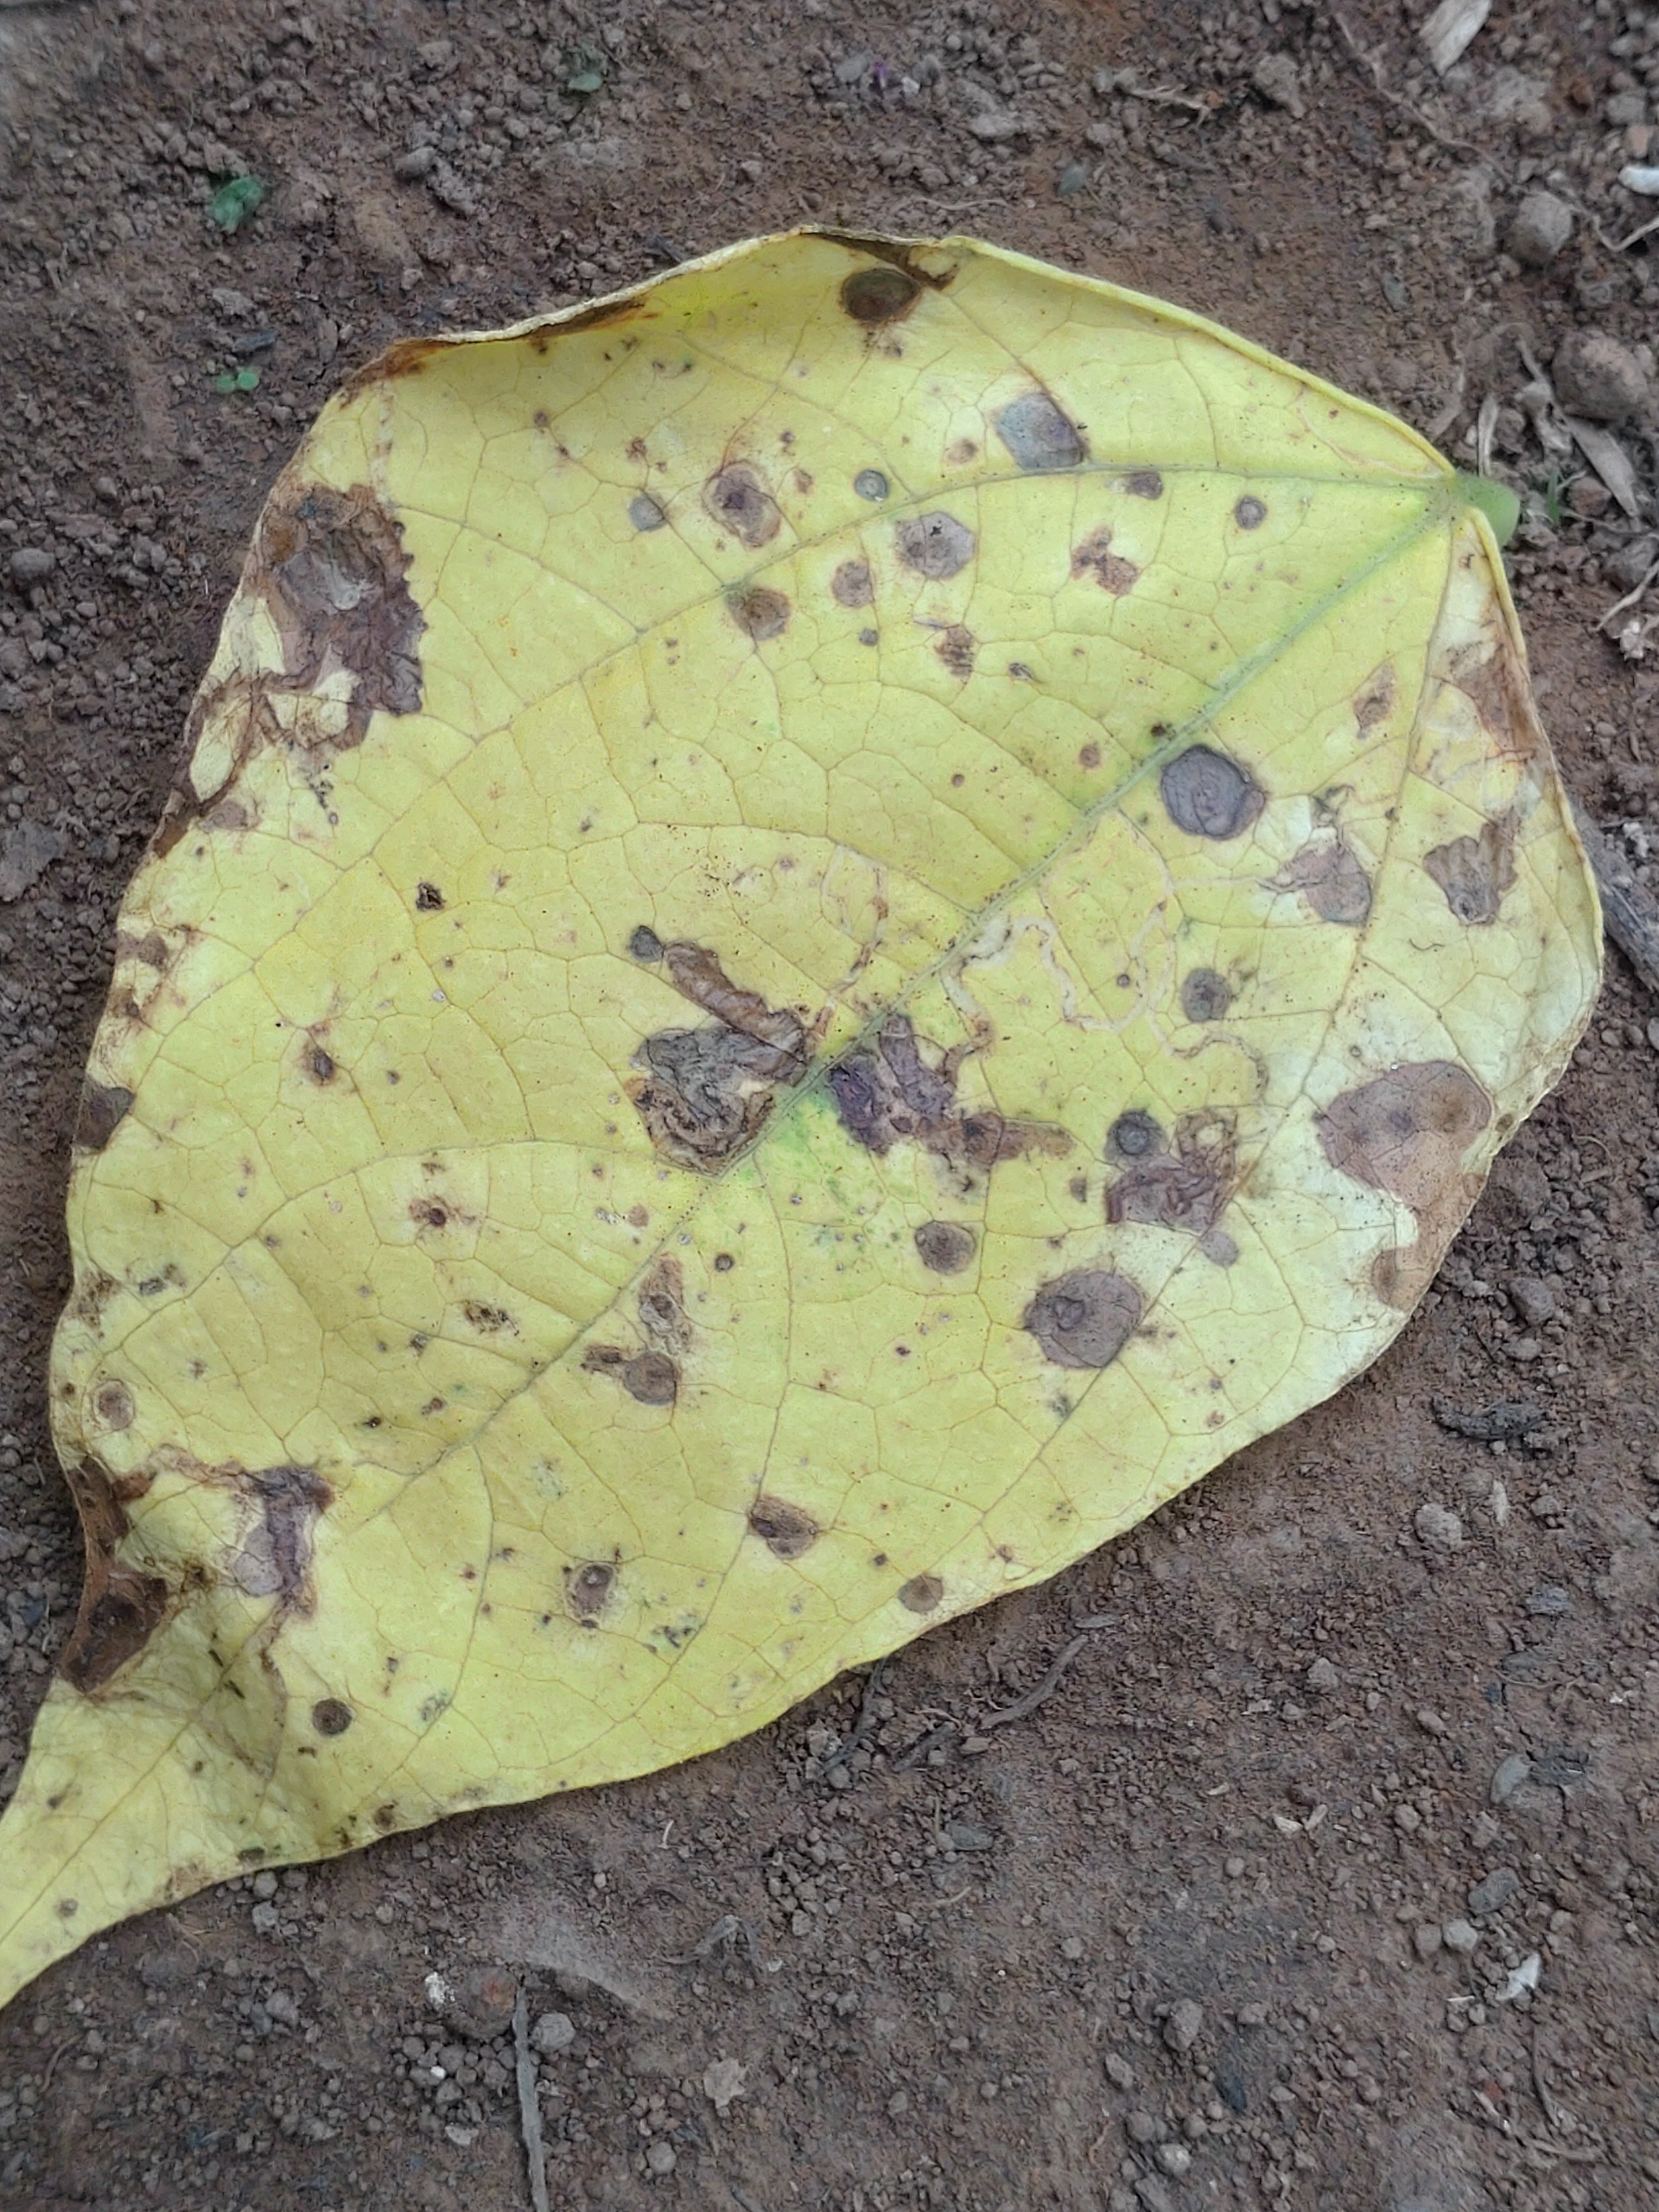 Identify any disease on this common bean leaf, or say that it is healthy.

anthracnose
